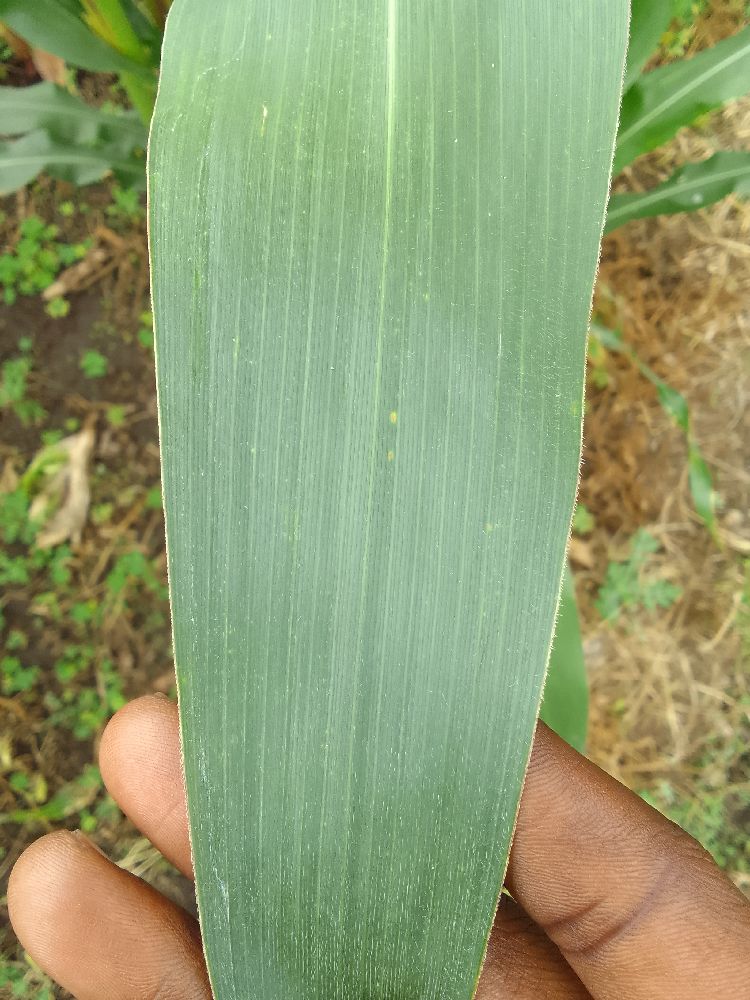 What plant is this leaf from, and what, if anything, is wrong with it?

maize, healthy
